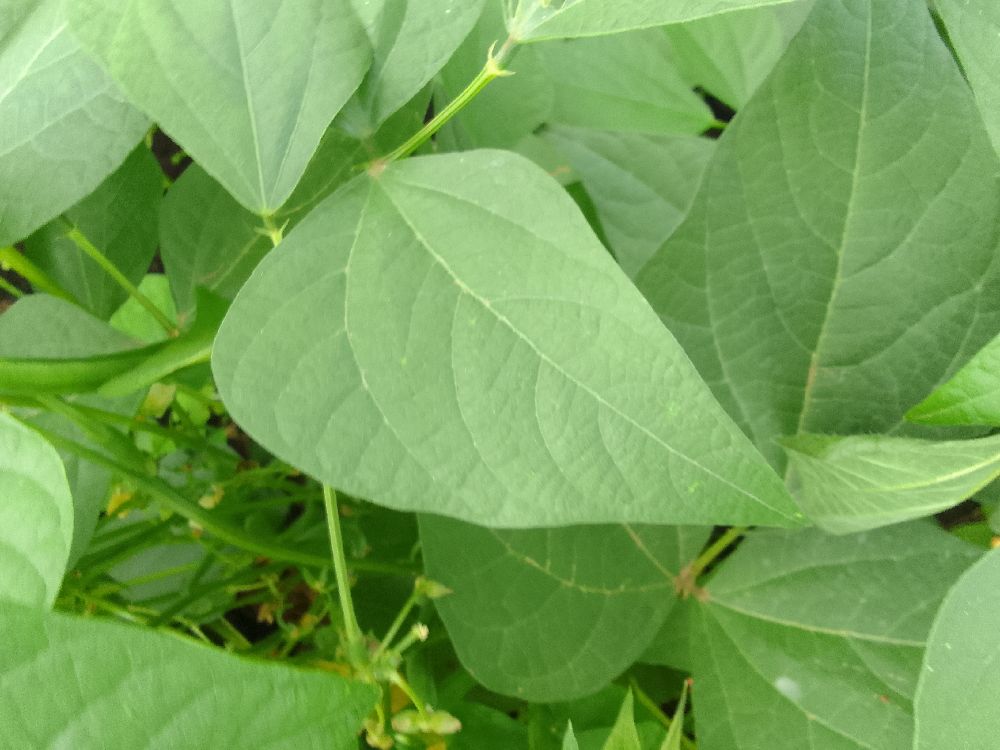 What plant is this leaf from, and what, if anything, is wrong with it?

common bean, healthy
